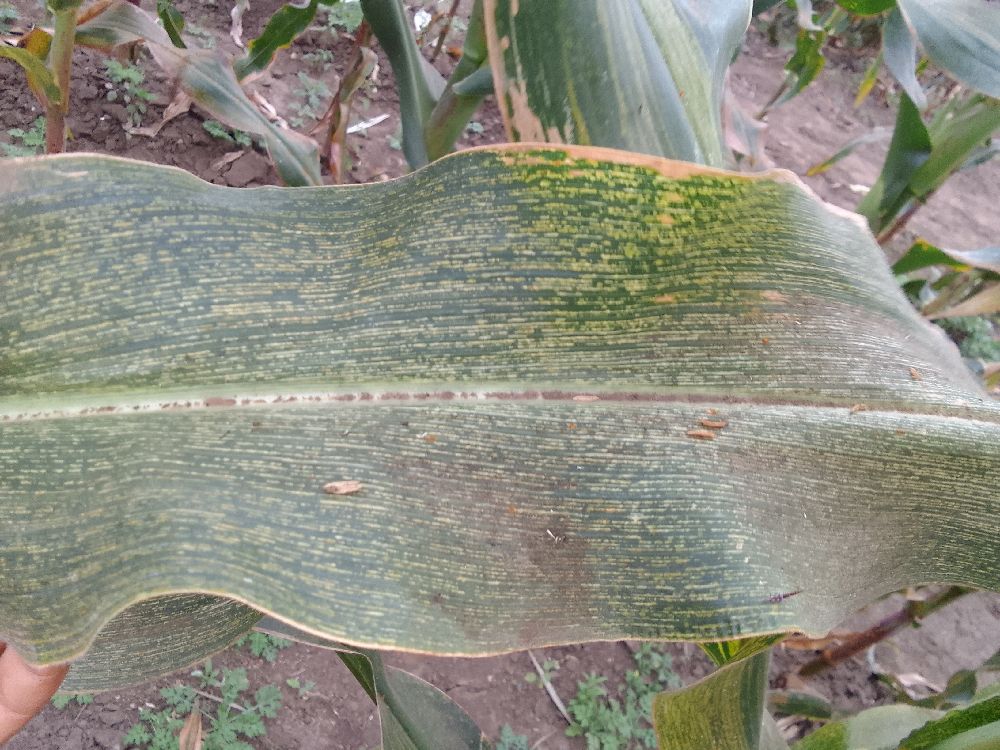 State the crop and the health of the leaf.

maize, maize streak virus
